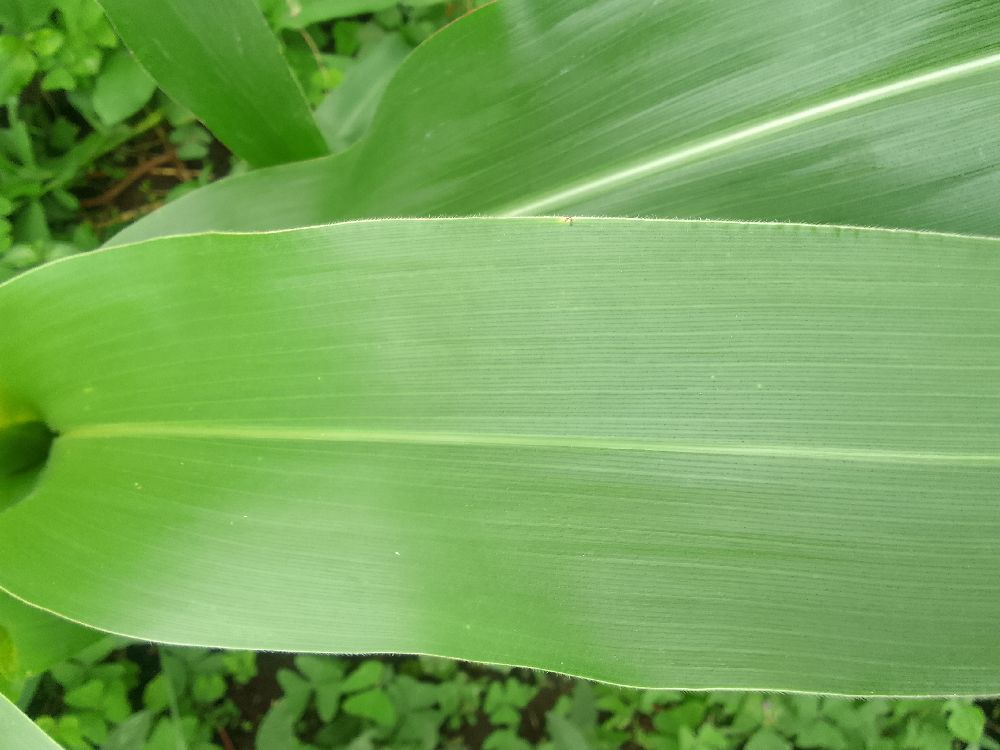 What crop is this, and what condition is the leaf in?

maize, healthy
